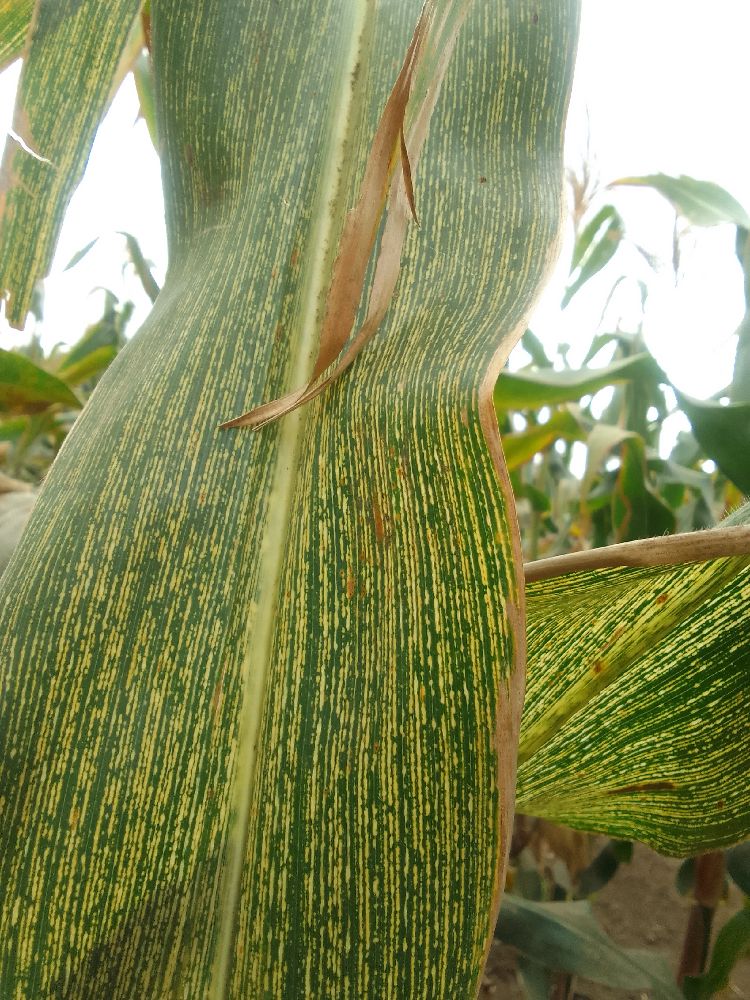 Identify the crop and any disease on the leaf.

maize, maize streak virus
